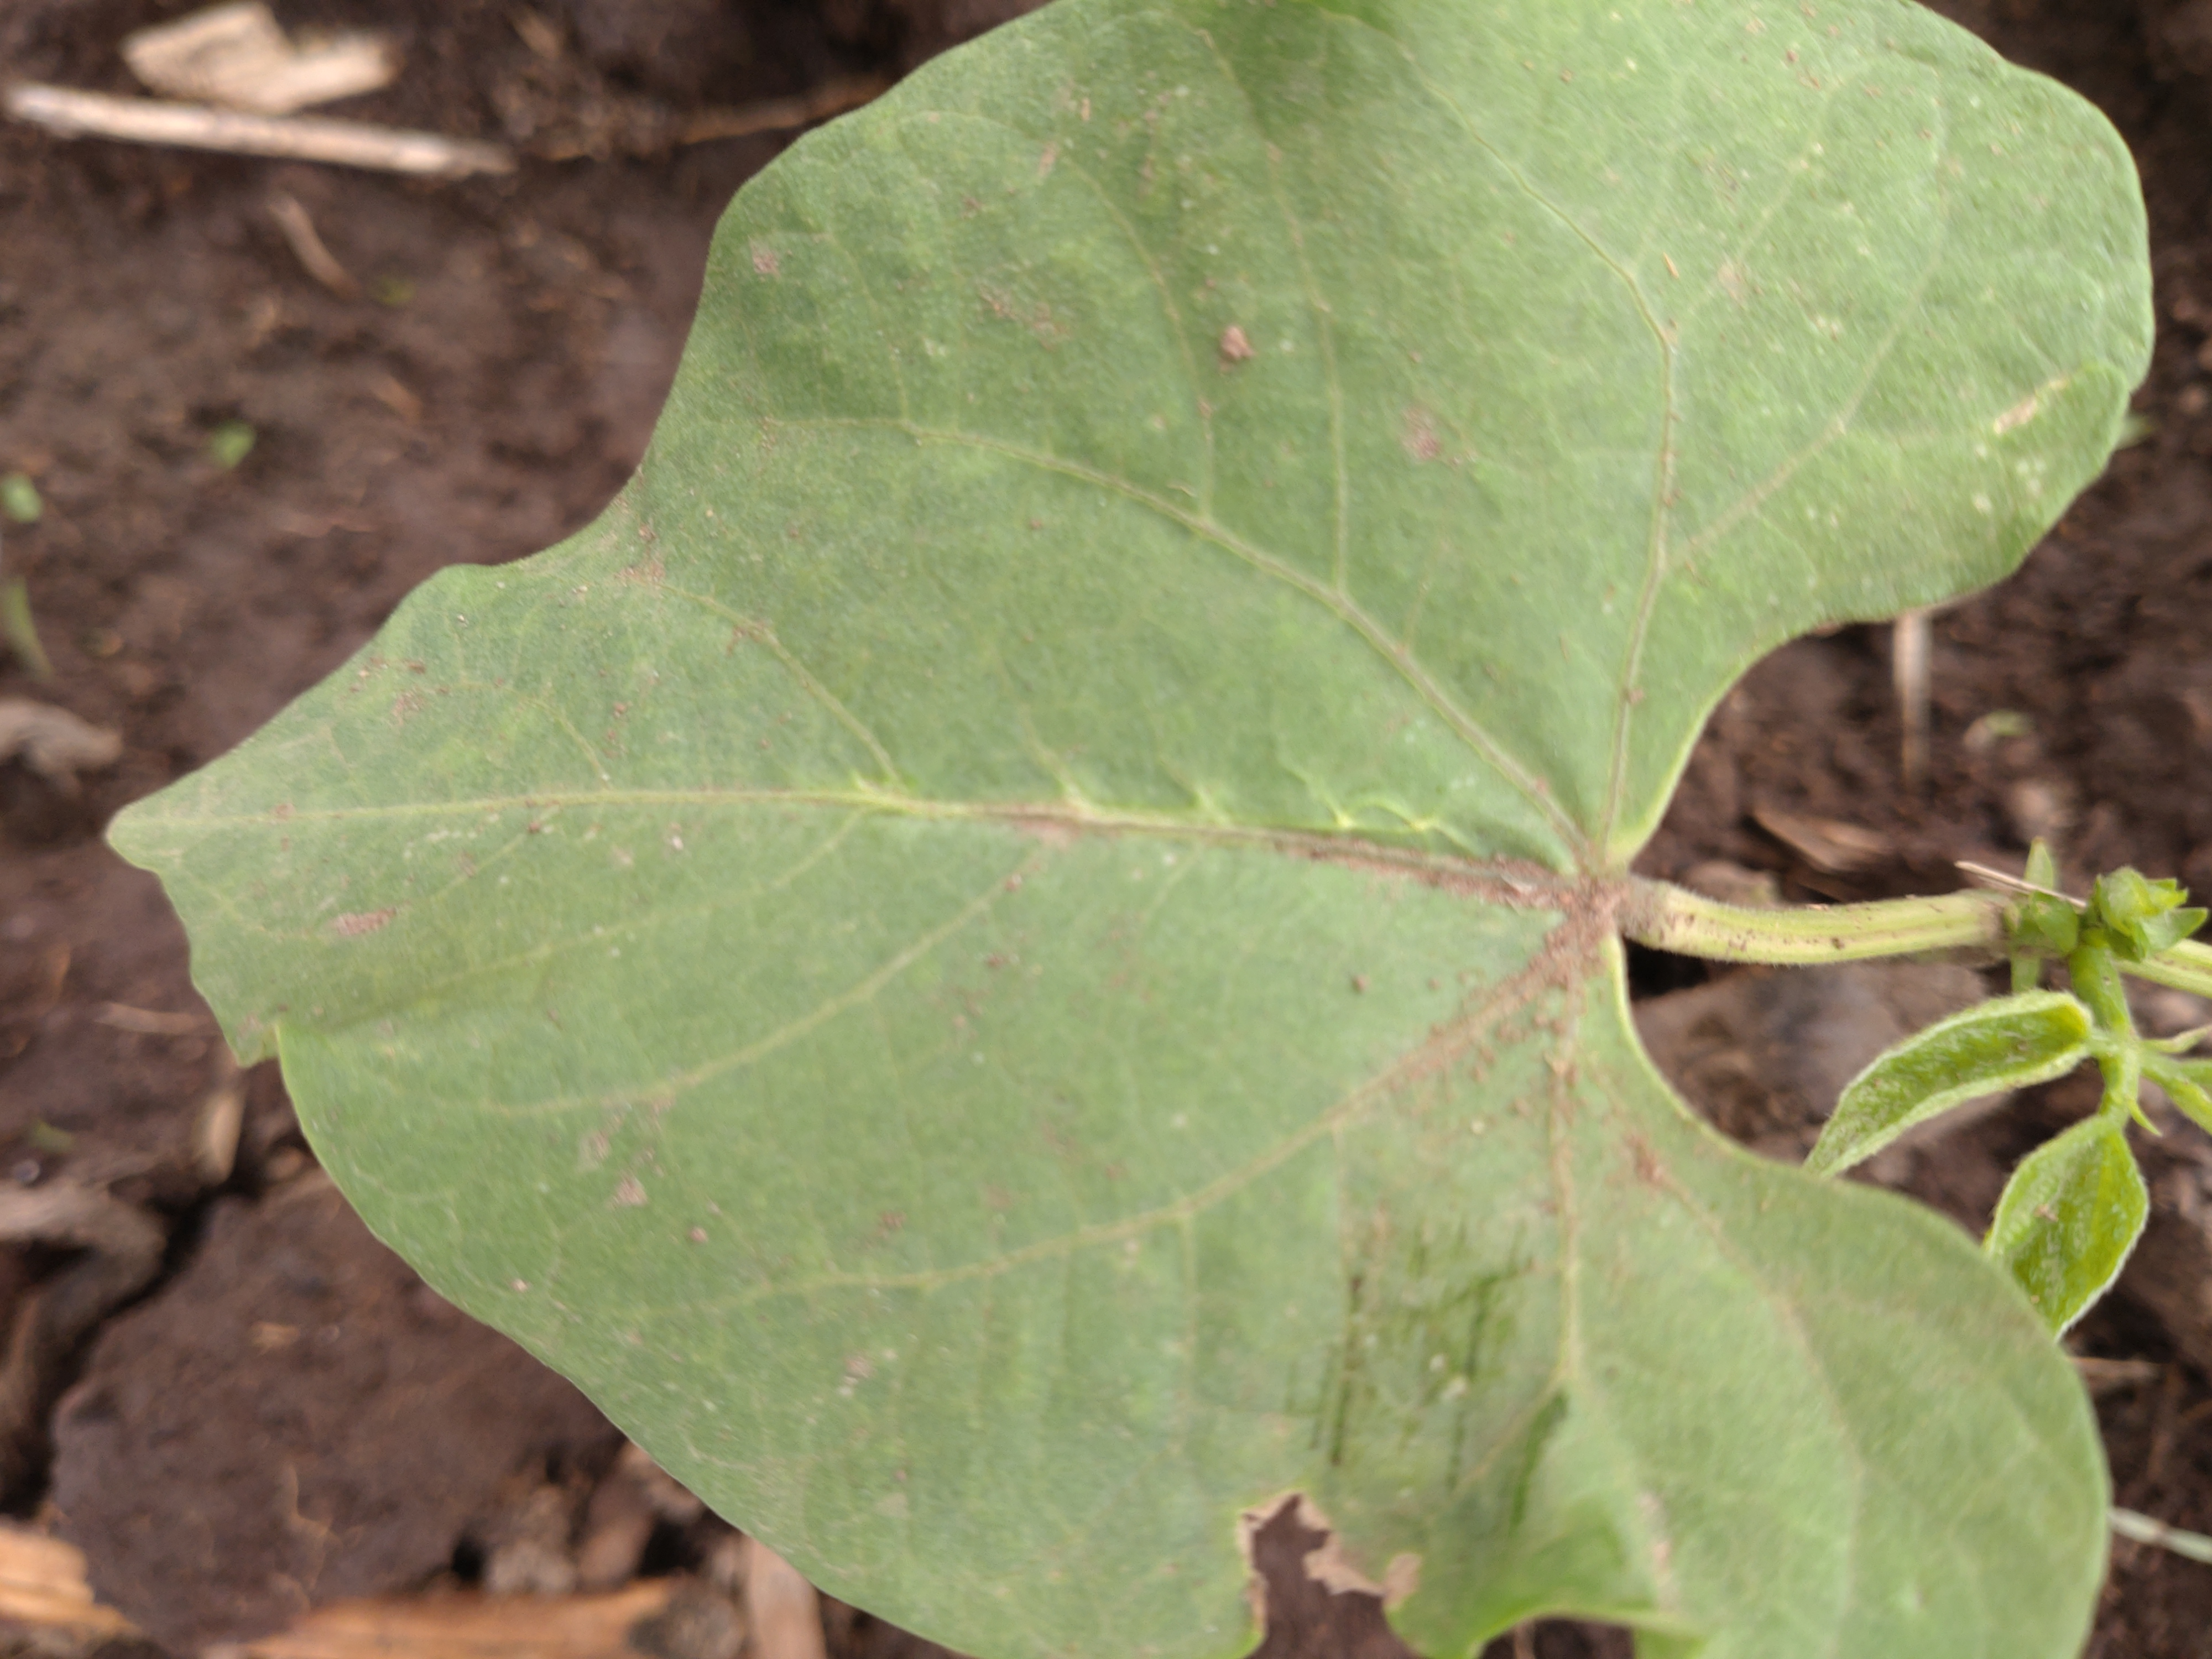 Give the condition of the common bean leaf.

healthy
